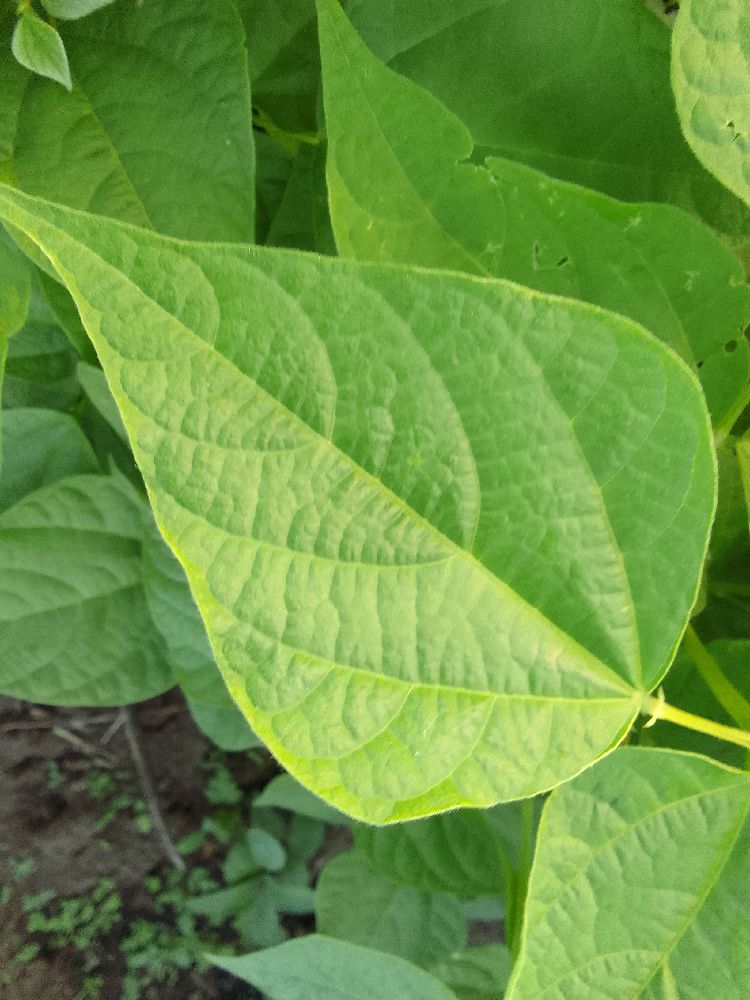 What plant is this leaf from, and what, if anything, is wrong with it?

common bean, healthy
